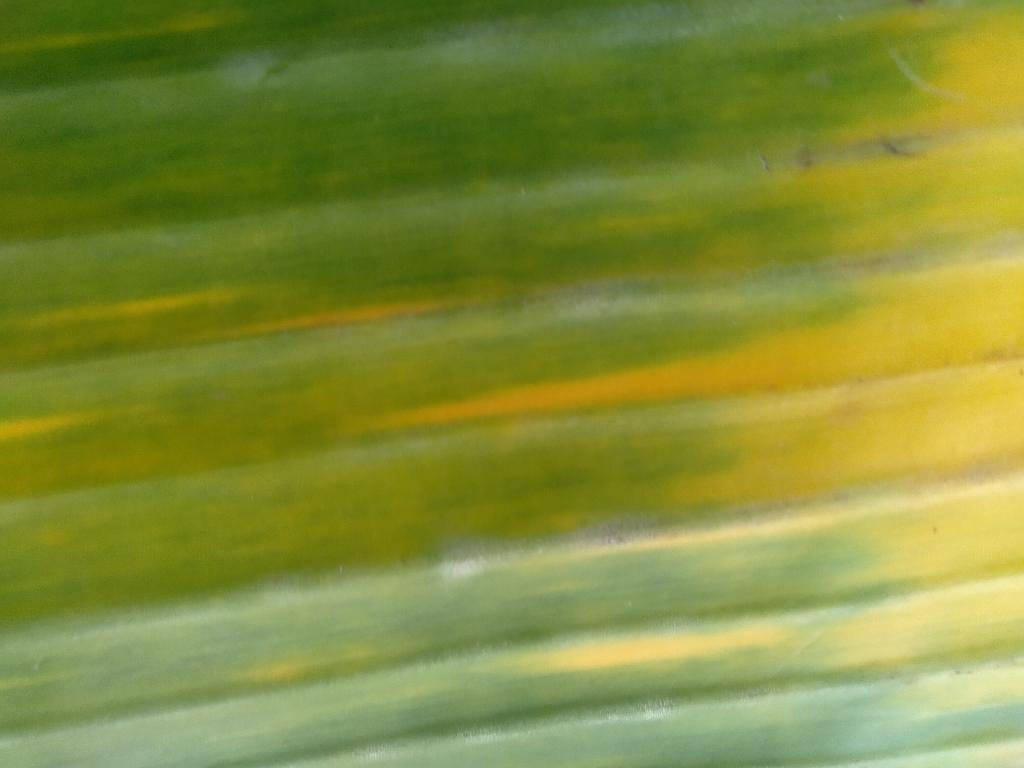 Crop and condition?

banana, fusarium wilt race 1
